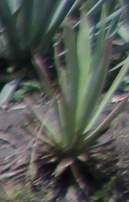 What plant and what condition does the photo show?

agave, sick
